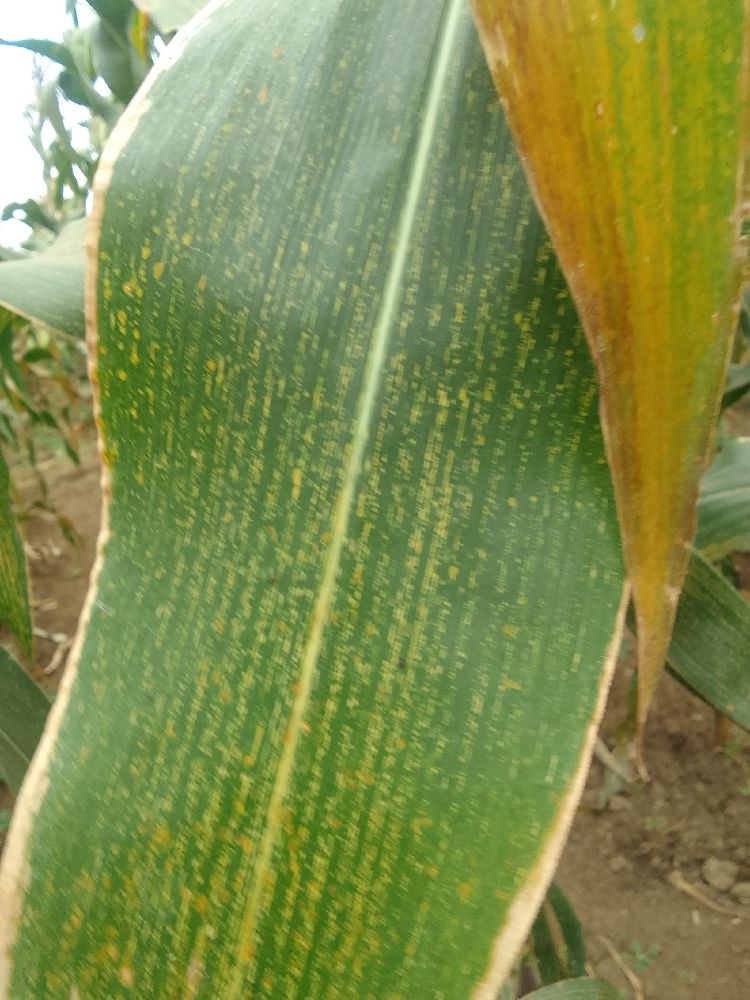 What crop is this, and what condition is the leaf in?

maize, maize streak virus
